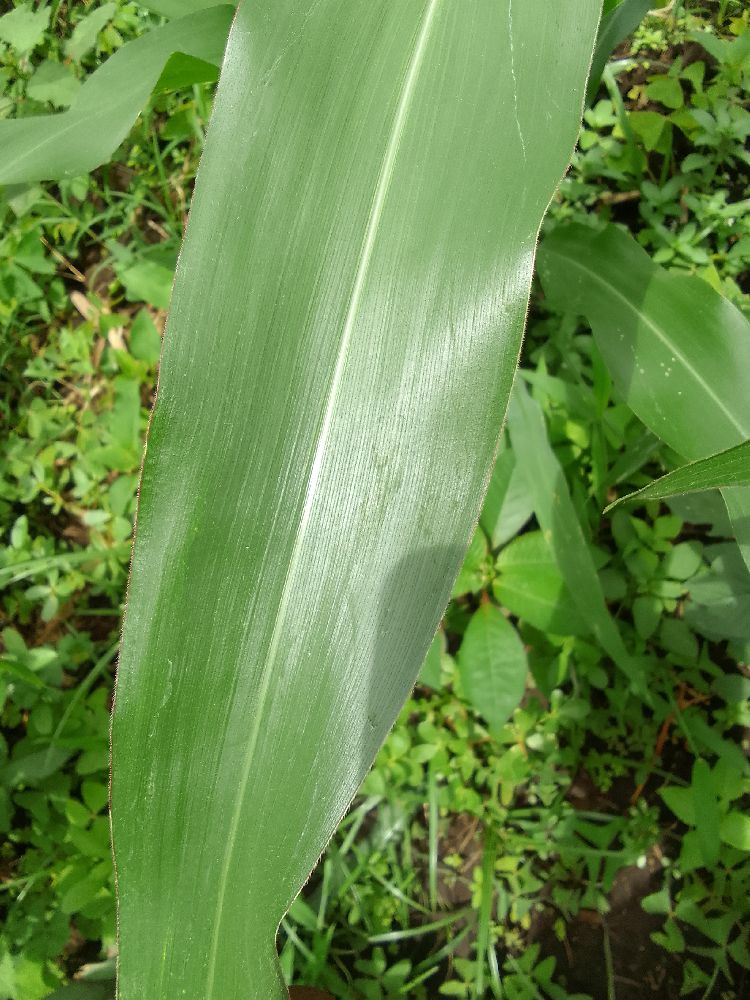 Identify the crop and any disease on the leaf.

maize, healthy
